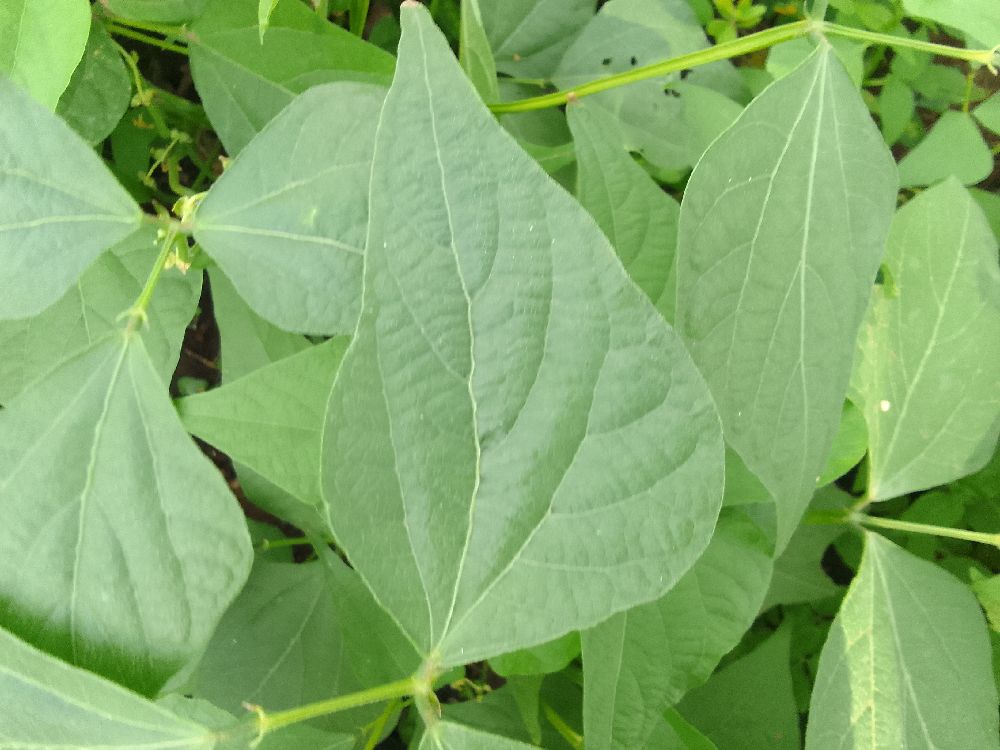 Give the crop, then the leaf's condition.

common bean, healthy
